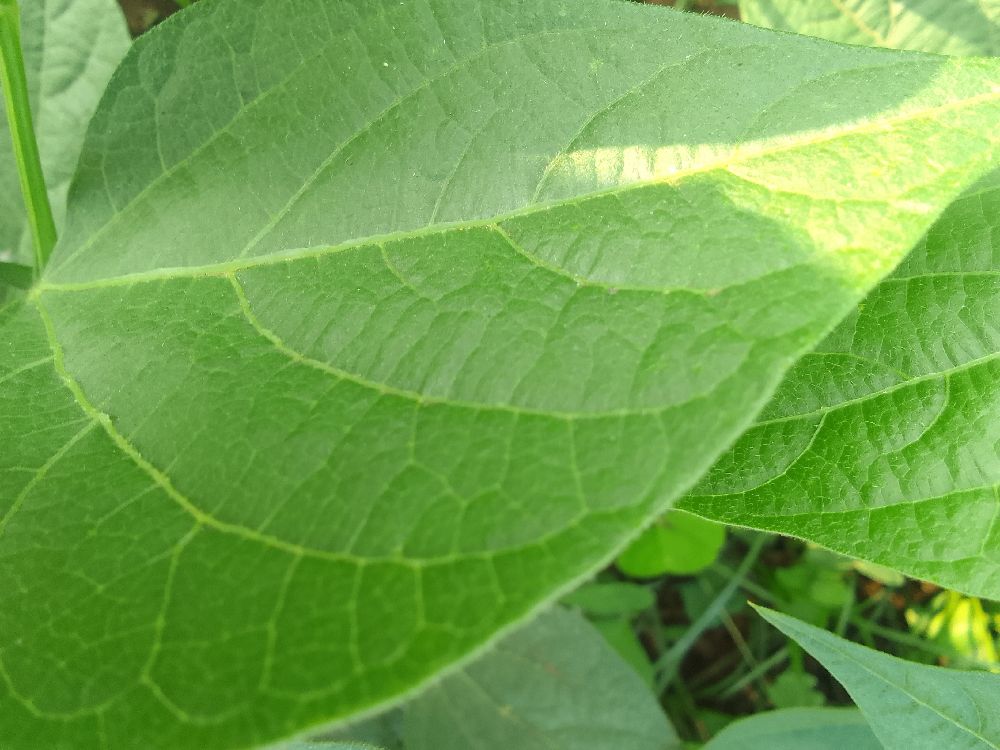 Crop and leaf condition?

common bean, healthy
